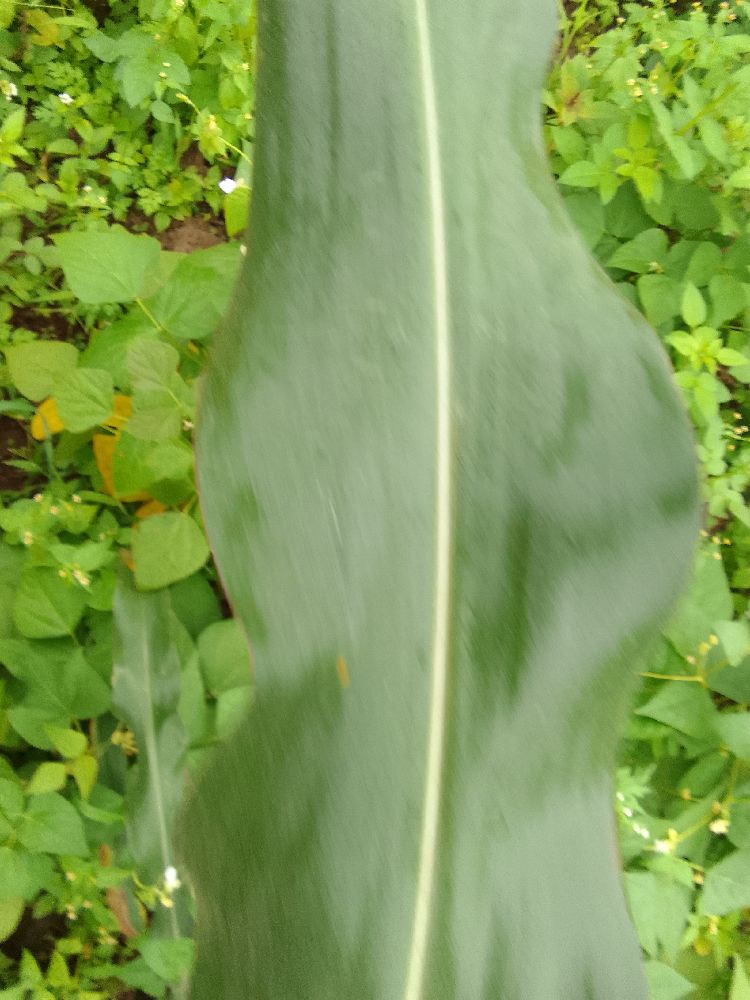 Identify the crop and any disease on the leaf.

maize, healthy
